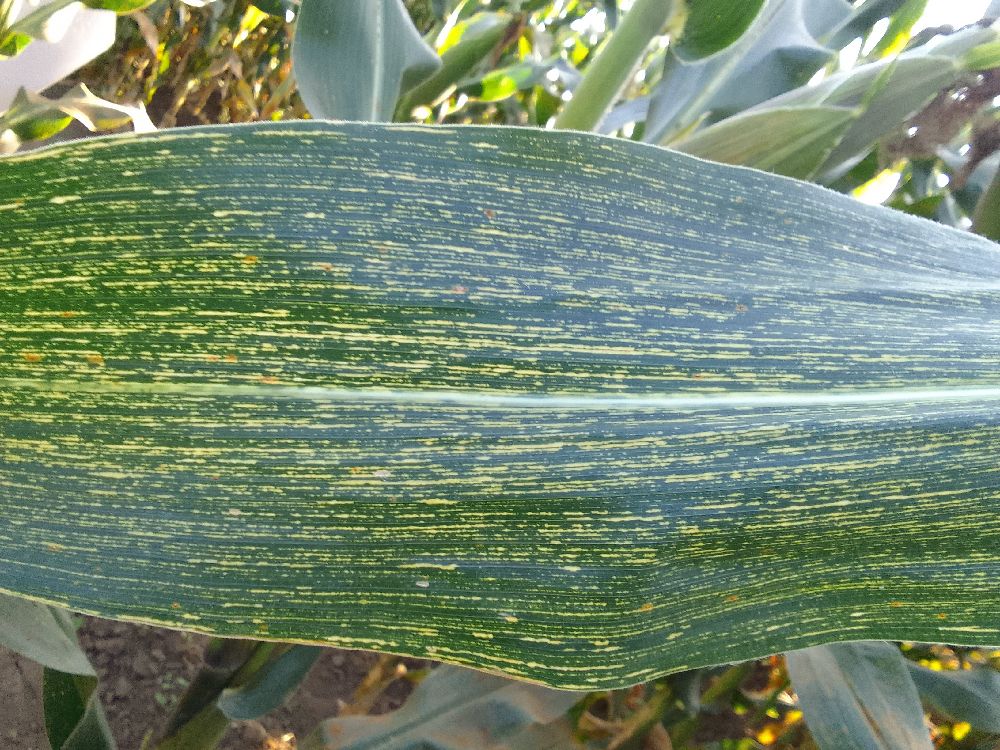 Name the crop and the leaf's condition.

maize, maize streak virus
